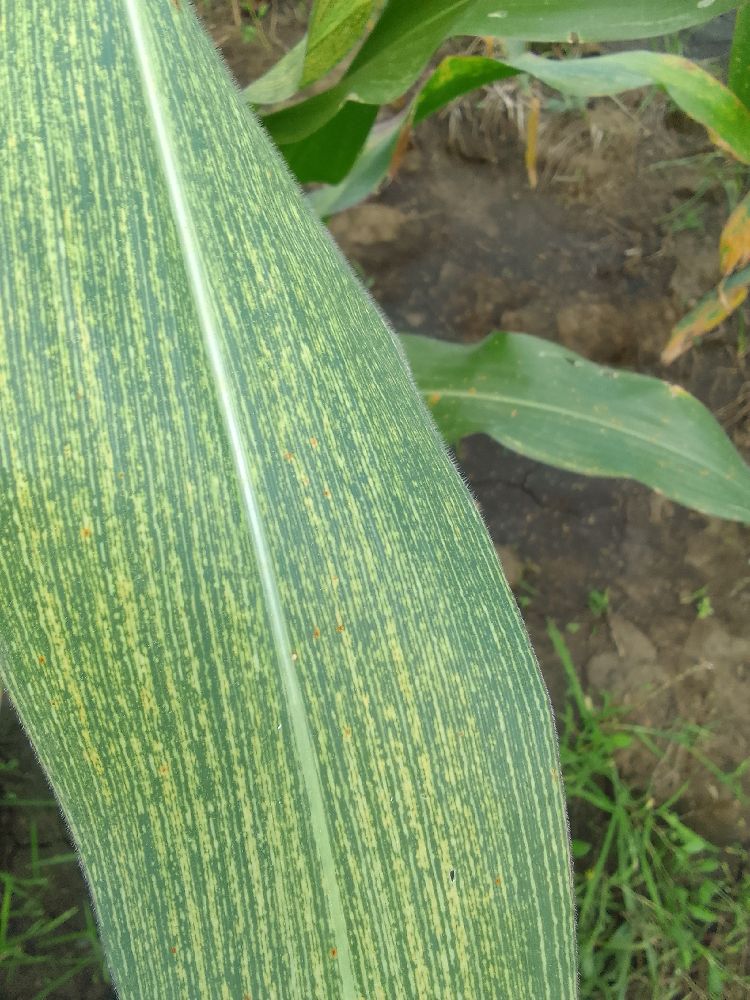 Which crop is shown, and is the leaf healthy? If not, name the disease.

maize, maize streak virus
